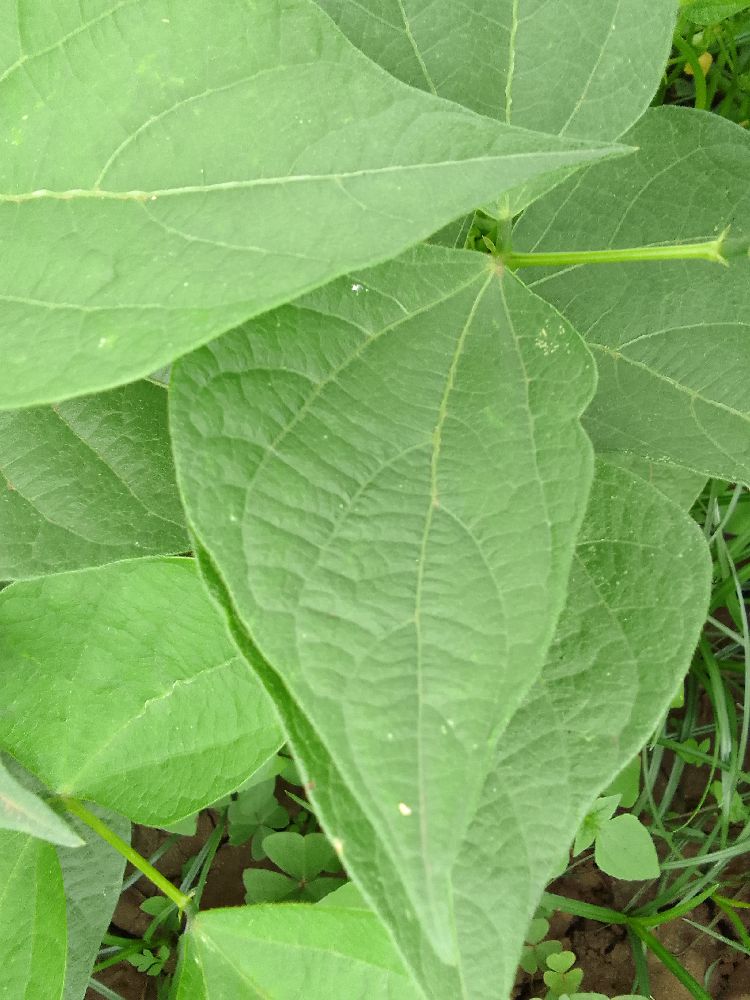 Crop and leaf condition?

common bean, healthy
